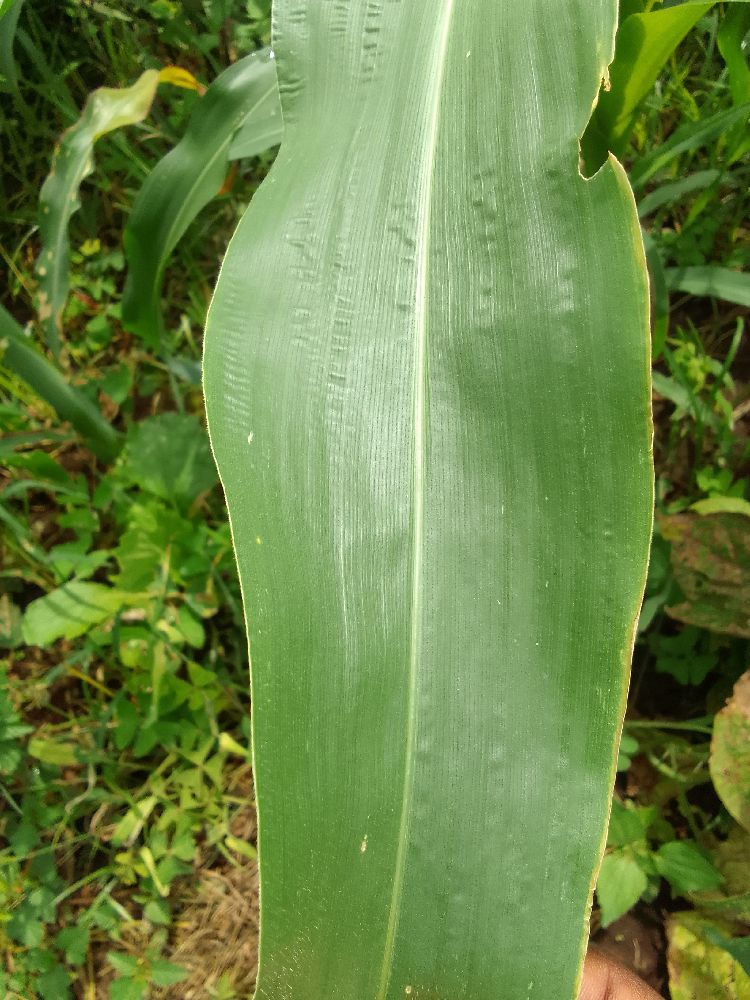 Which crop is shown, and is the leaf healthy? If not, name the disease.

maize, healthy
